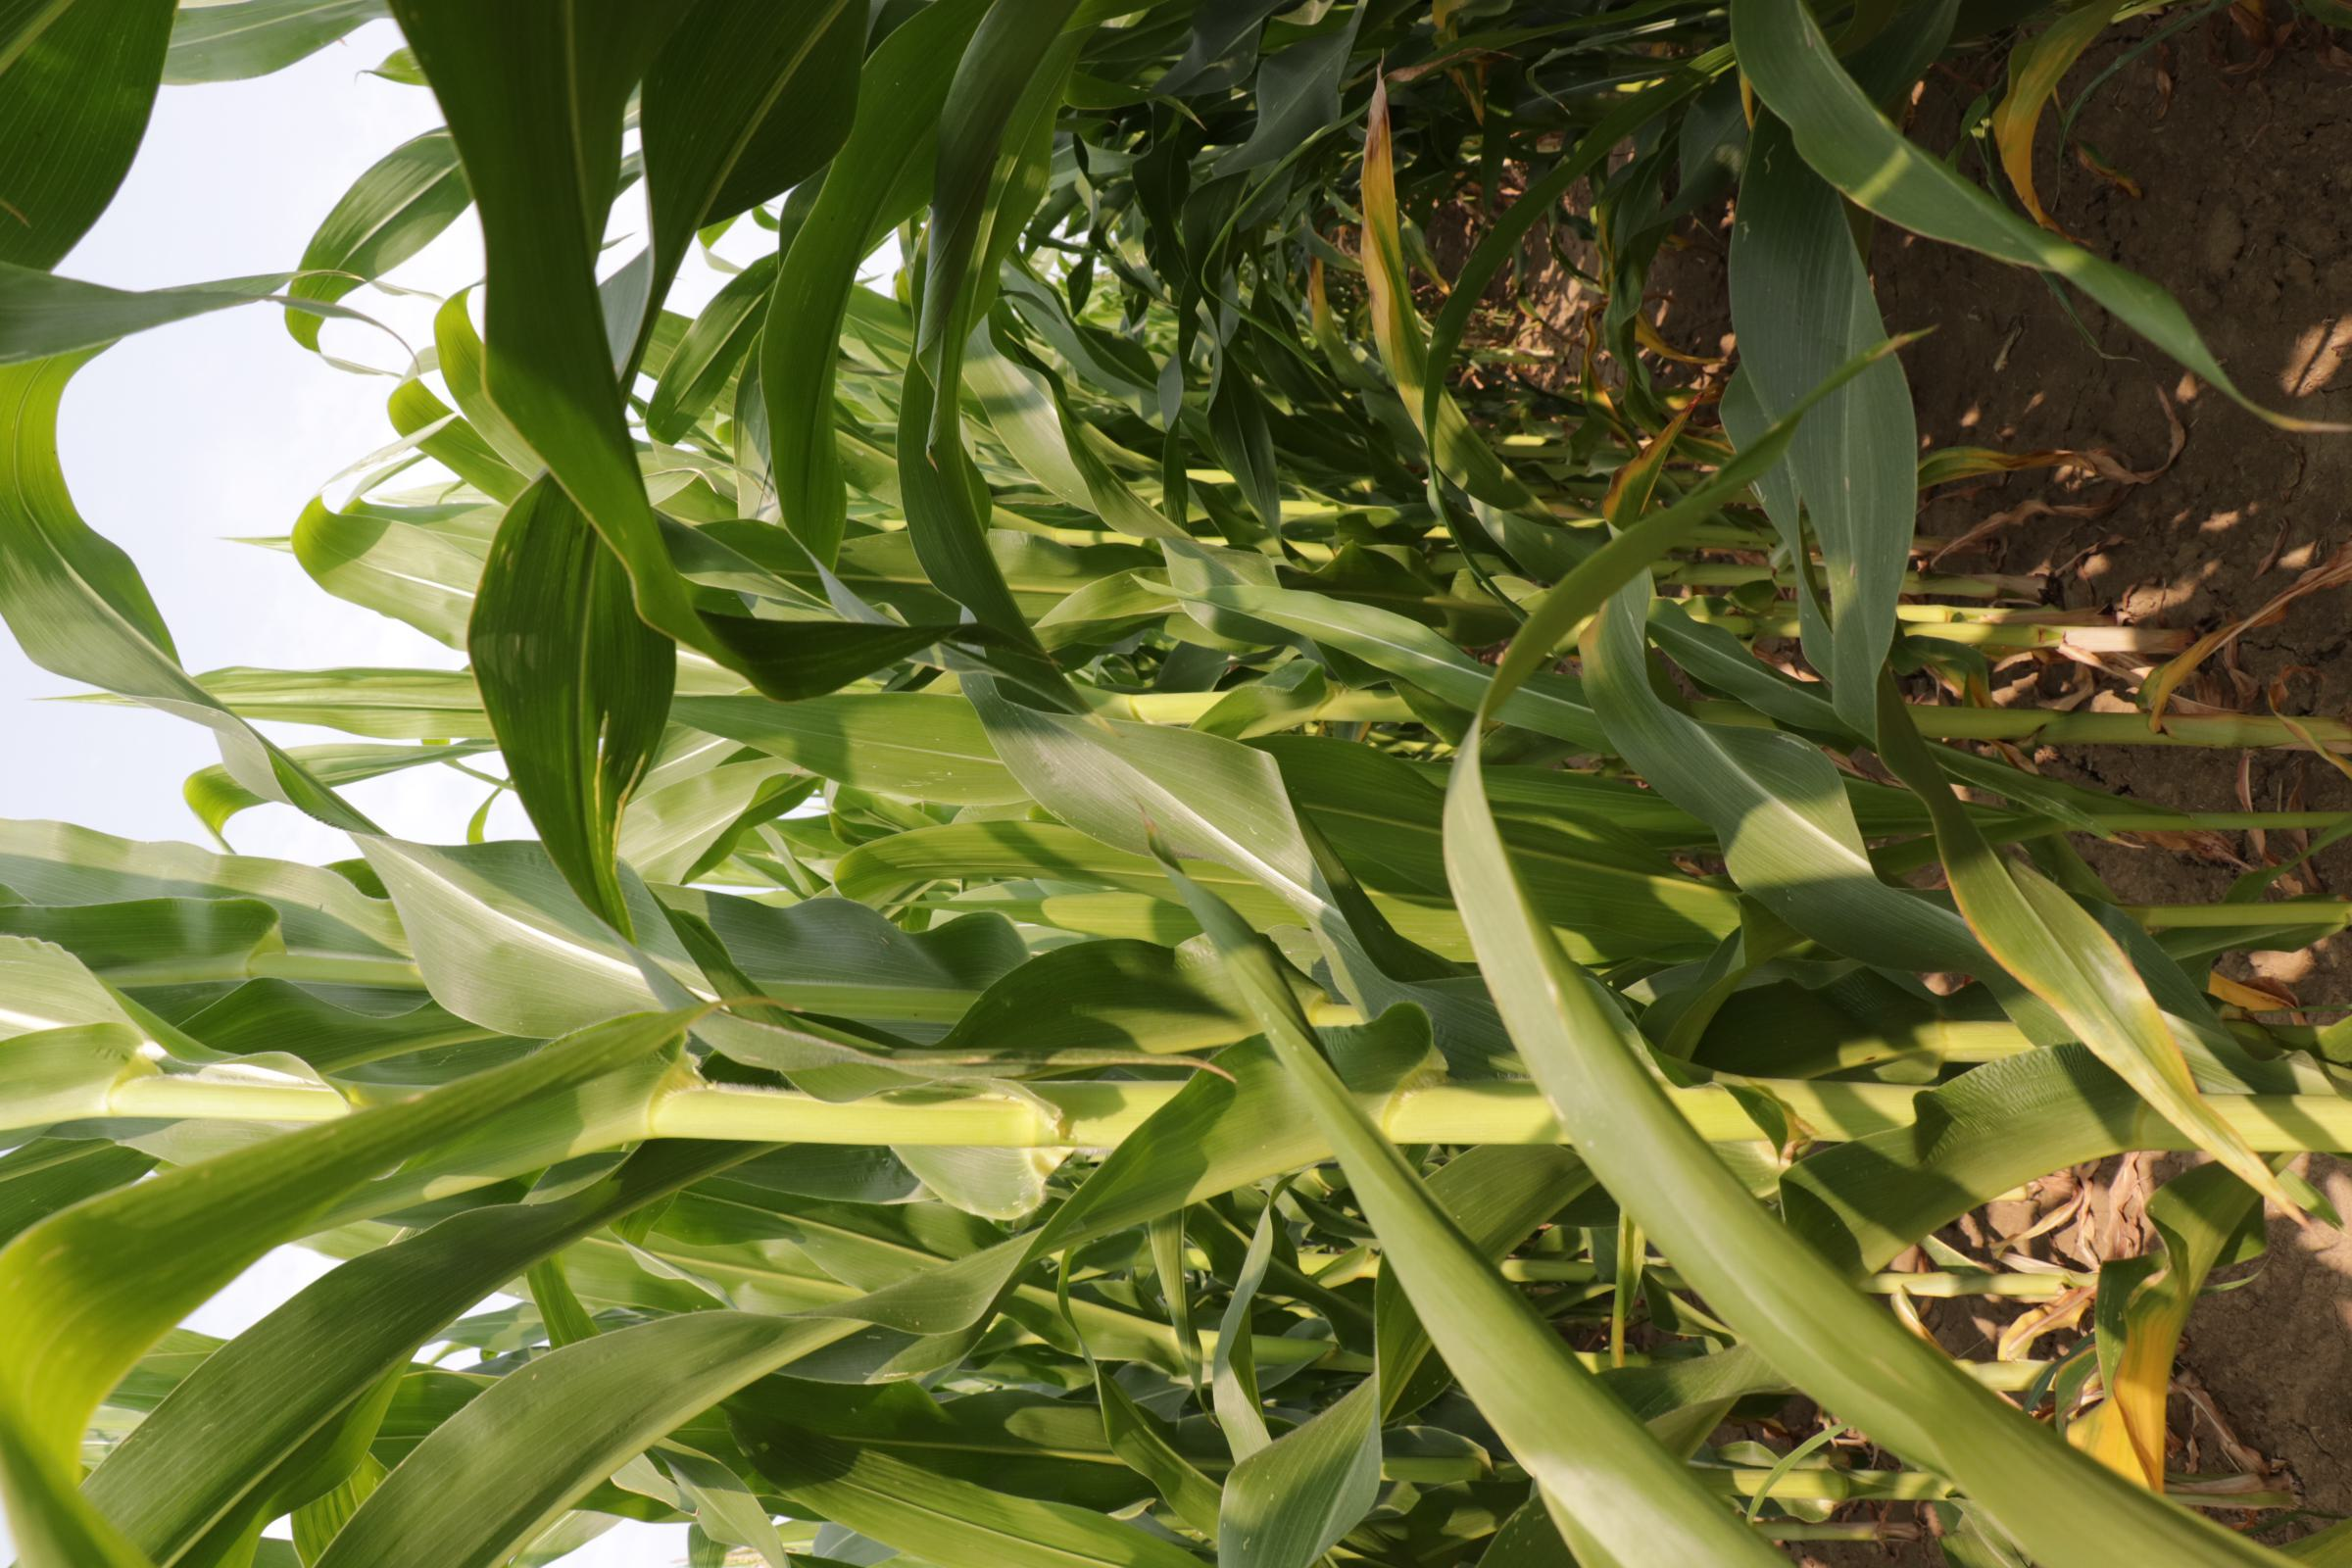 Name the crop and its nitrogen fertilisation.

maize, full nitrogen fertilisation
